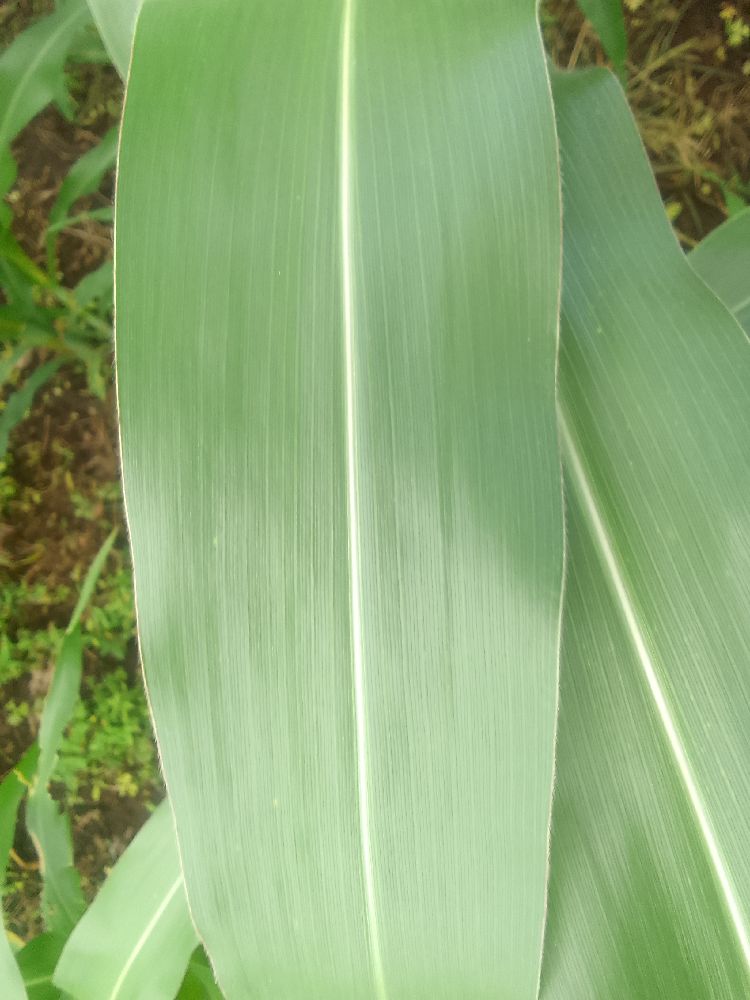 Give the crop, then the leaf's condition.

maize, healthy
